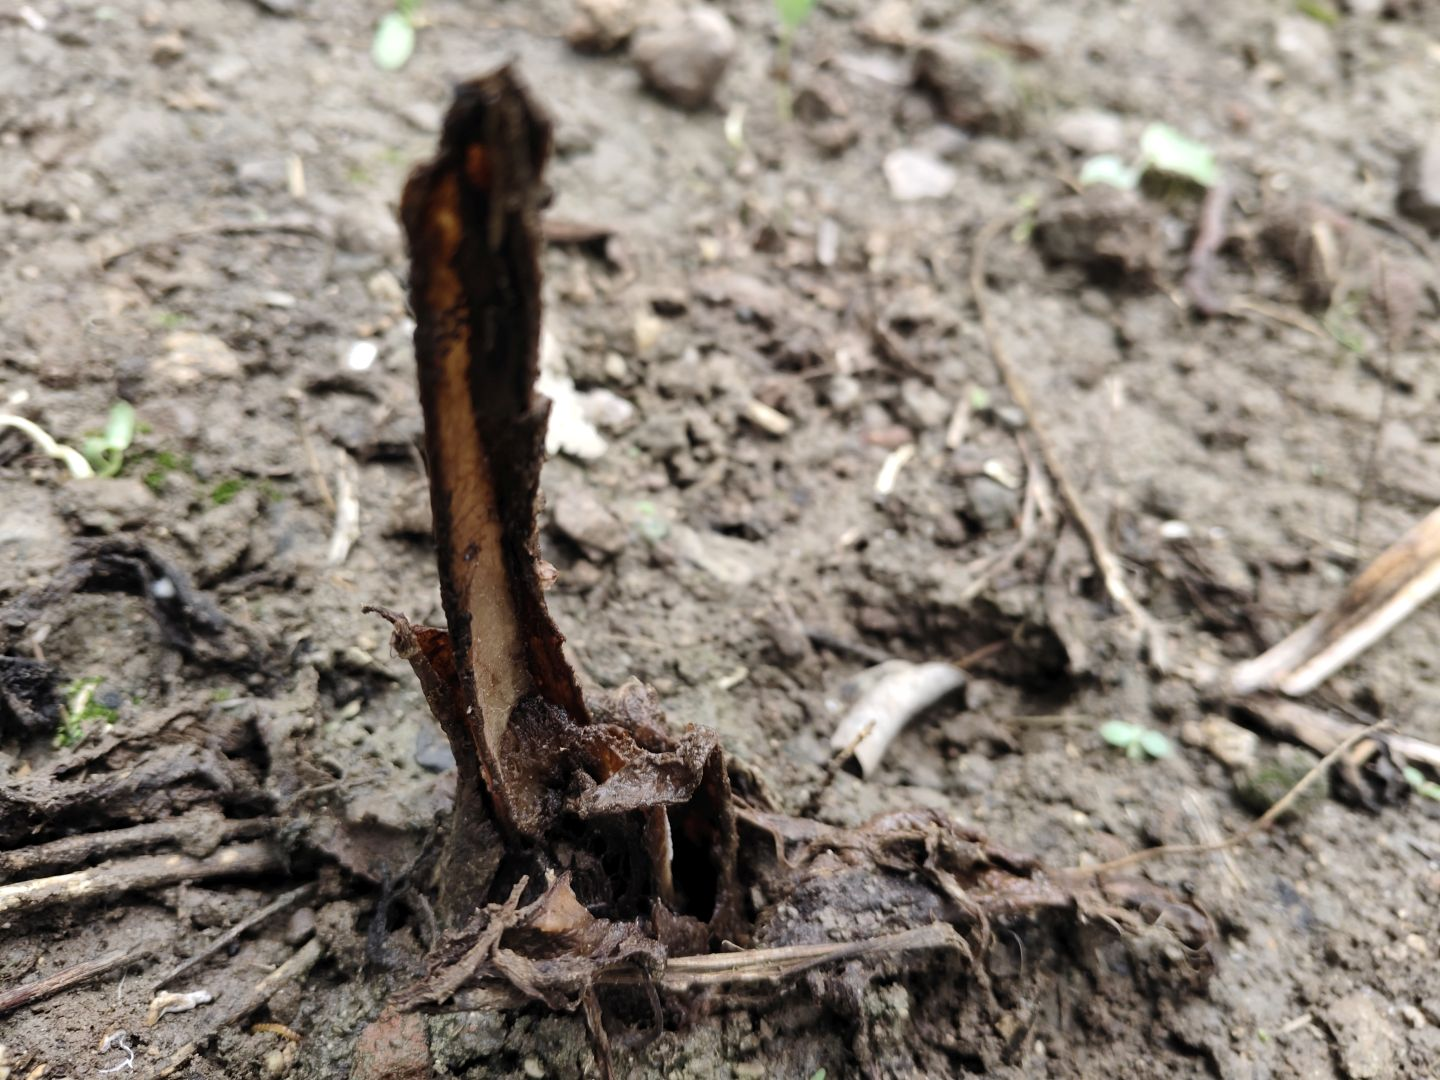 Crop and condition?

taro, root rot
